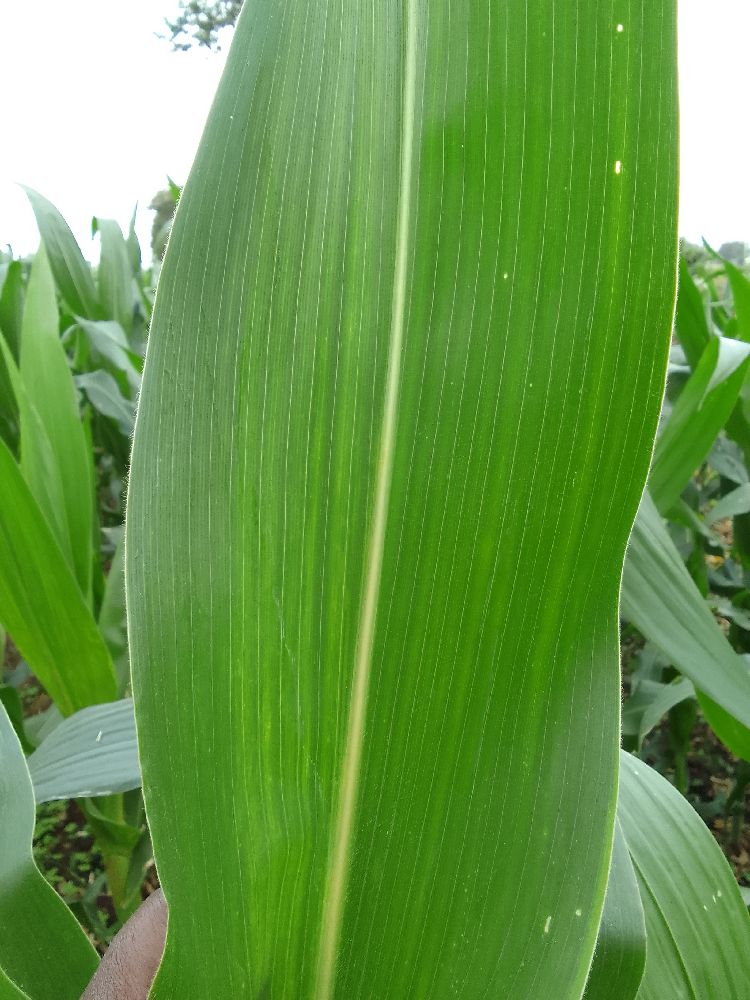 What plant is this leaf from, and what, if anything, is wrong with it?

maize, maize lethal necrosis
